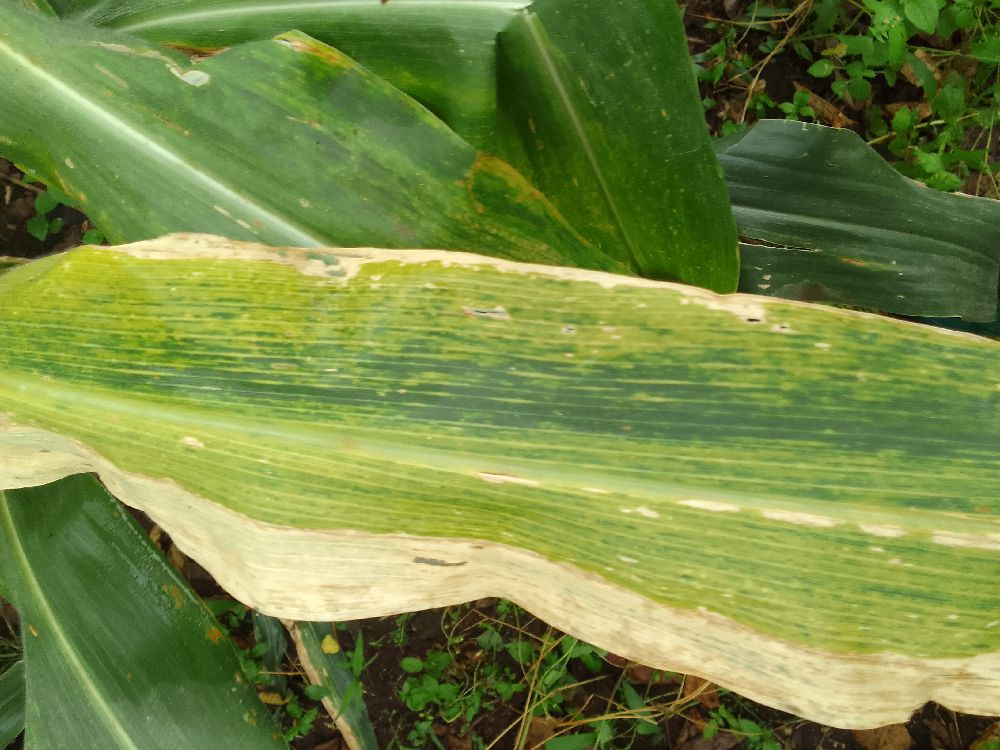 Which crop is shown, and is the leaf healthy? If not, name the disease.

maize, maize lethal necrosis
